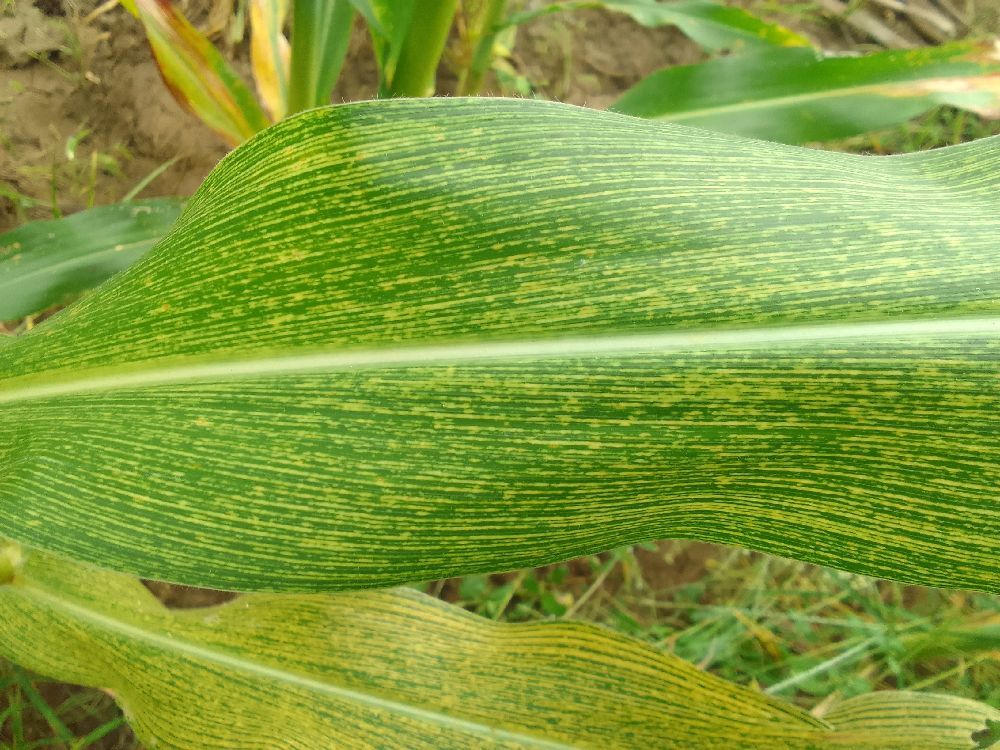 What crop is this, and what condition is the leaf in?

maize, maize streak virus
